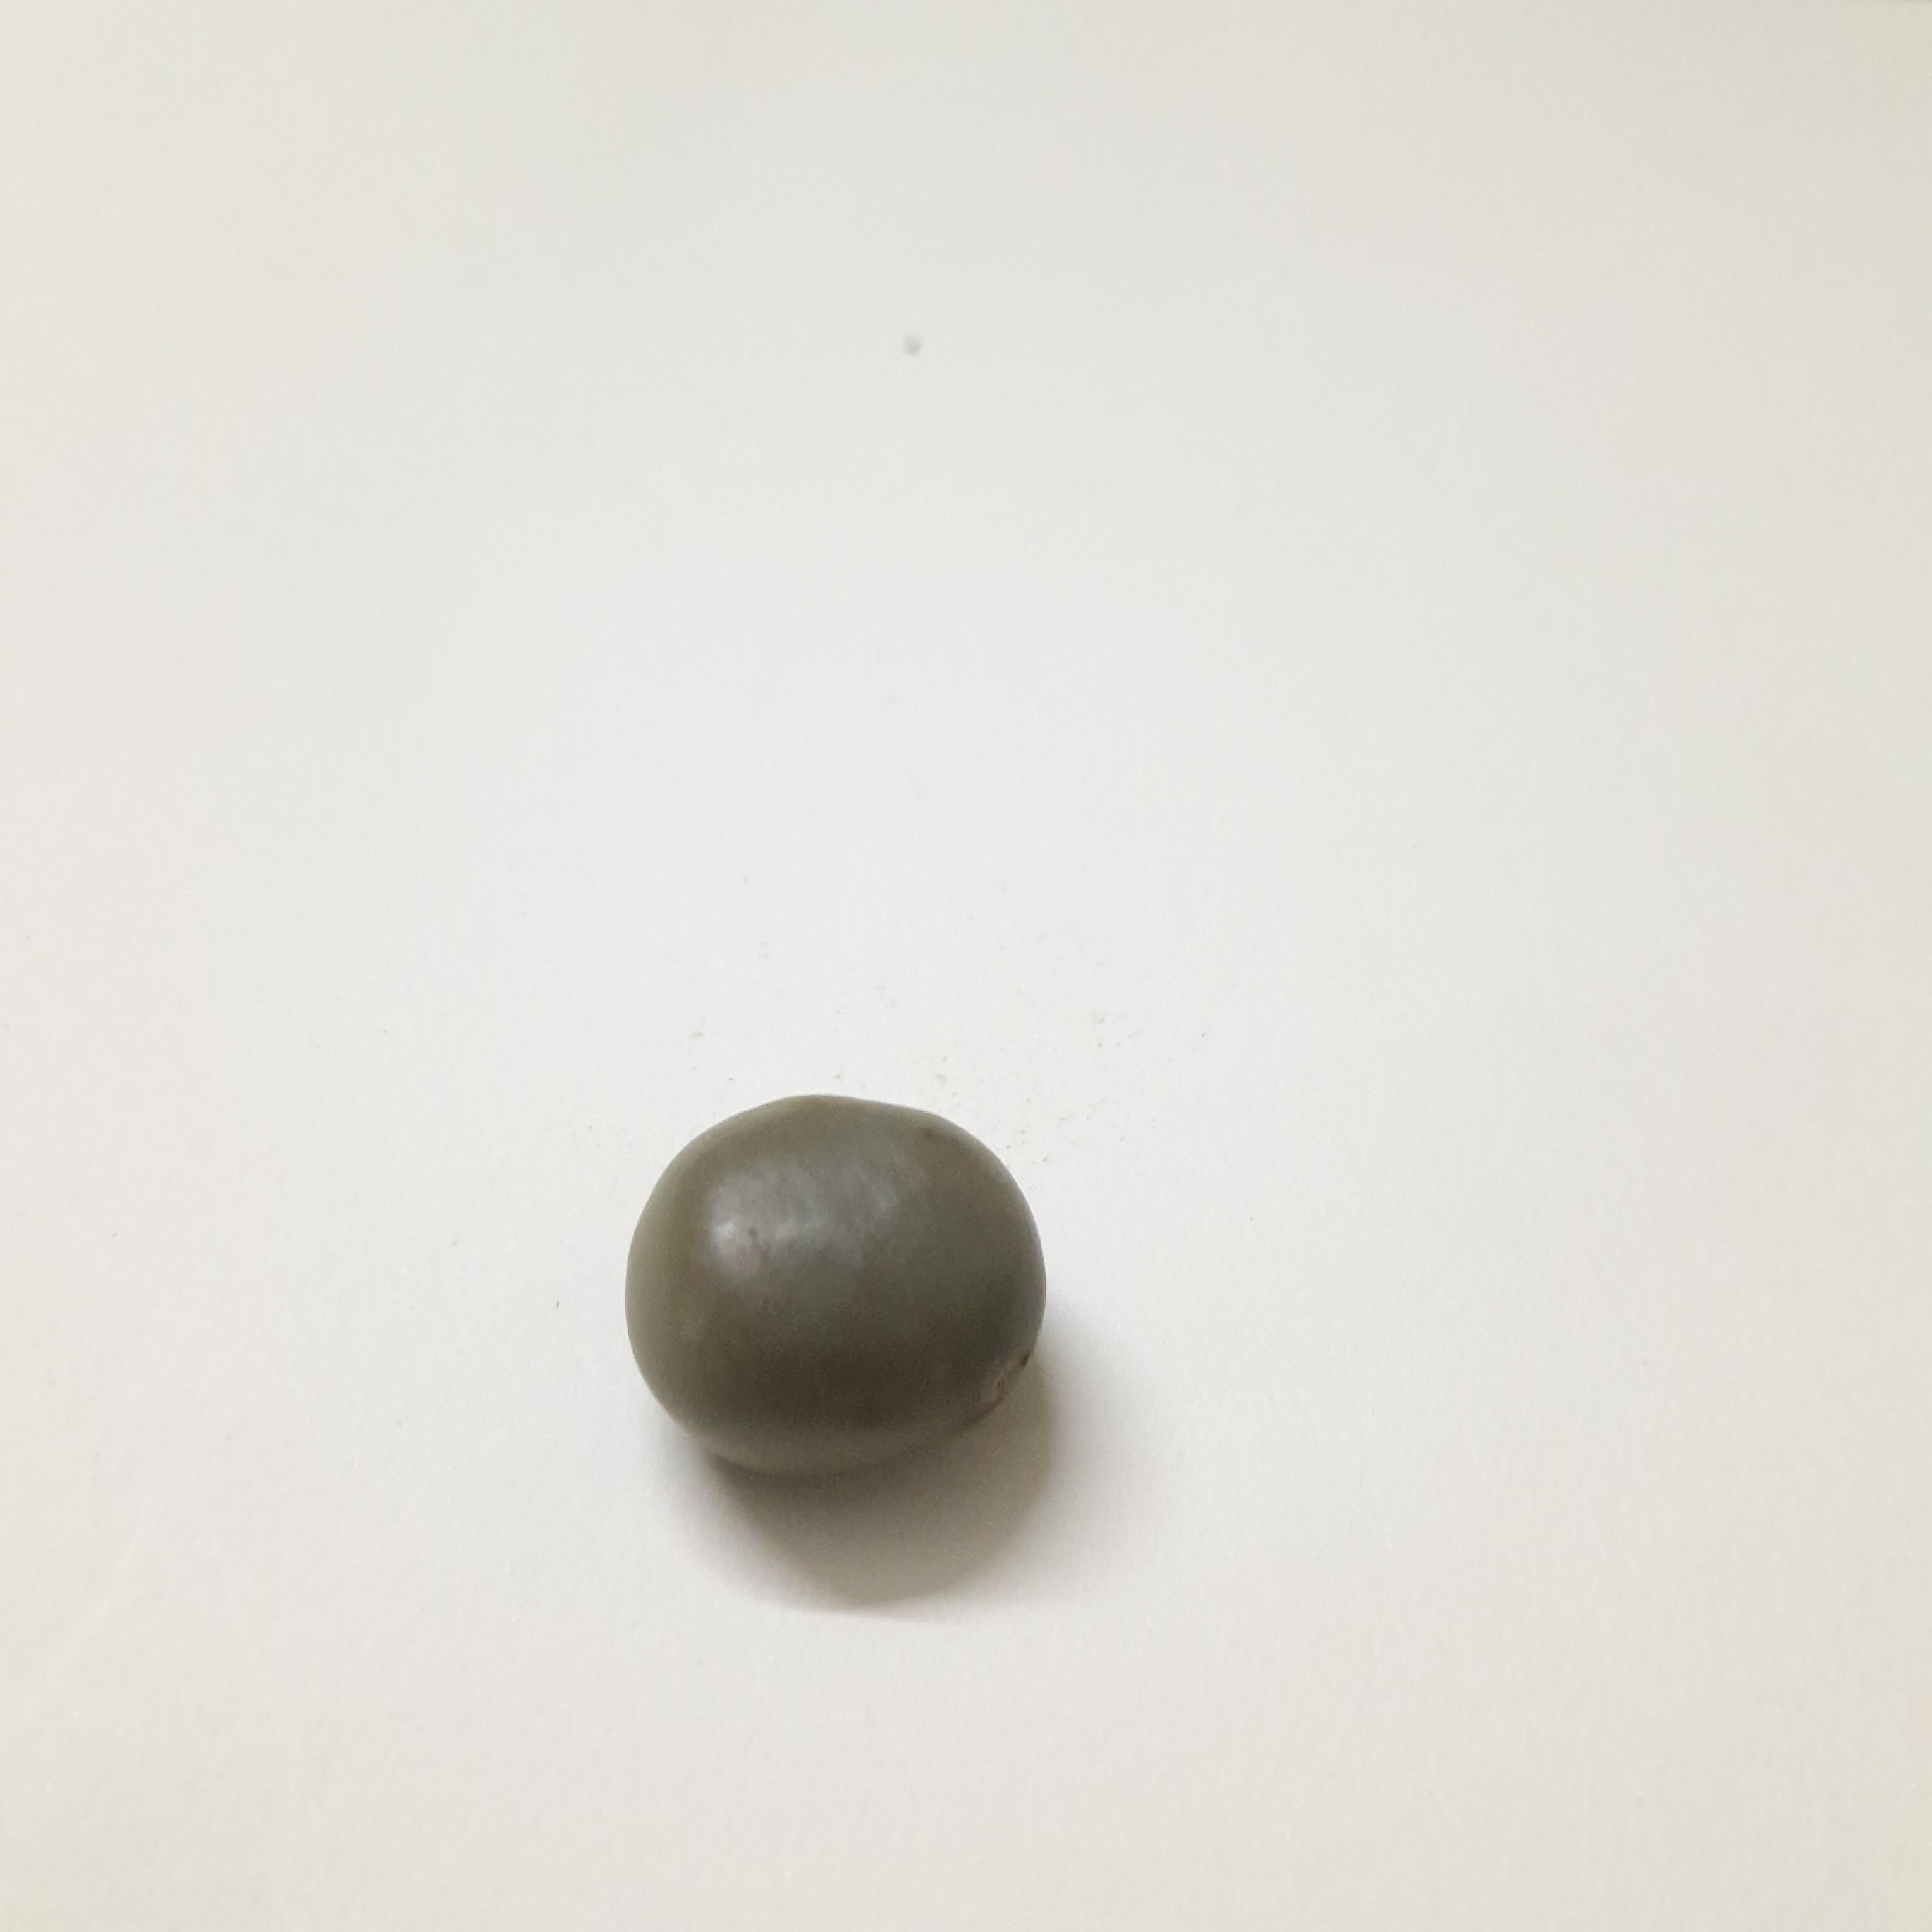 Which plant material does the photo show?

sagargota
